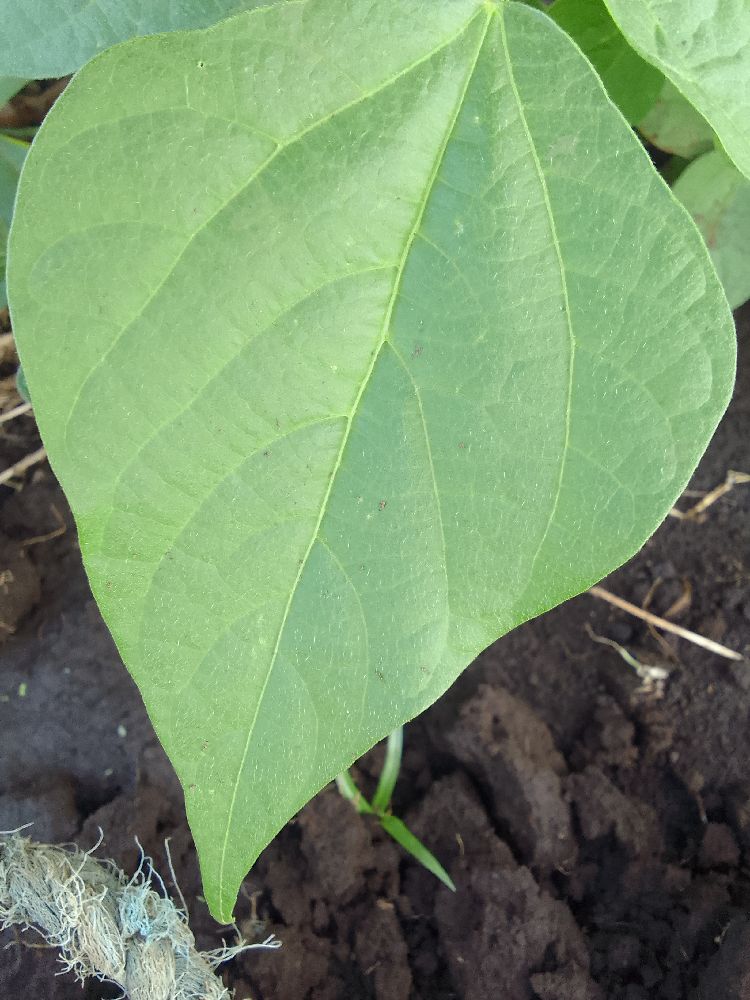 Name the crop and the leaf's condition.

common bean, healthy
